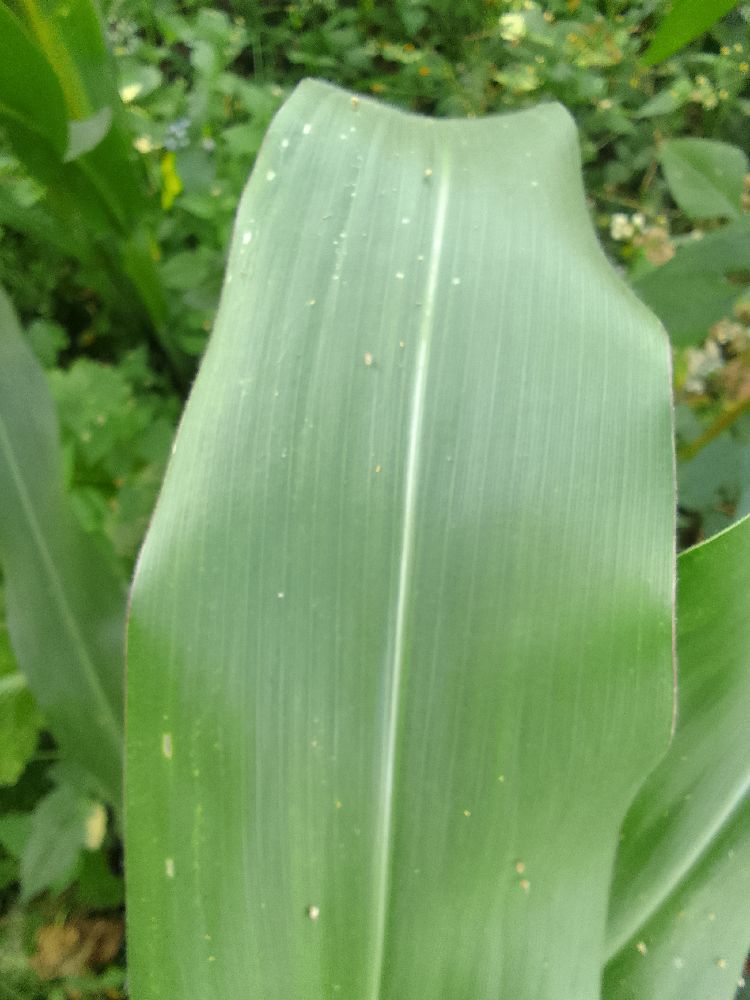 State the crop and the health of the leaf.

maize, healthy
